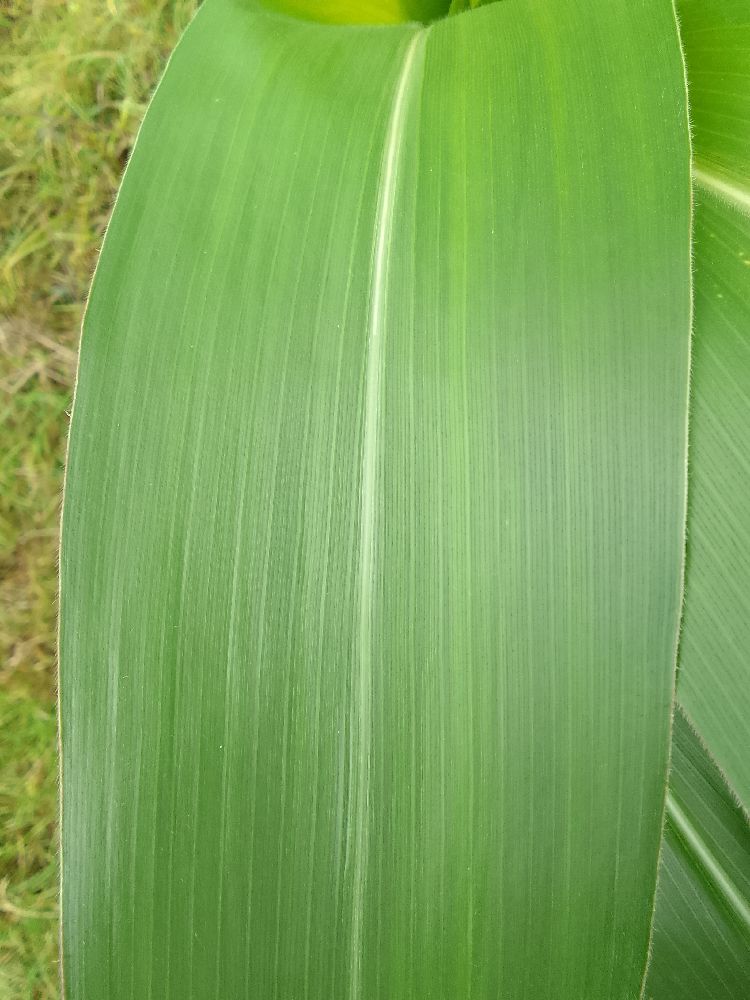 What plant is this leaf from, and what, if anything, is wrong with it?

maize, healthy
